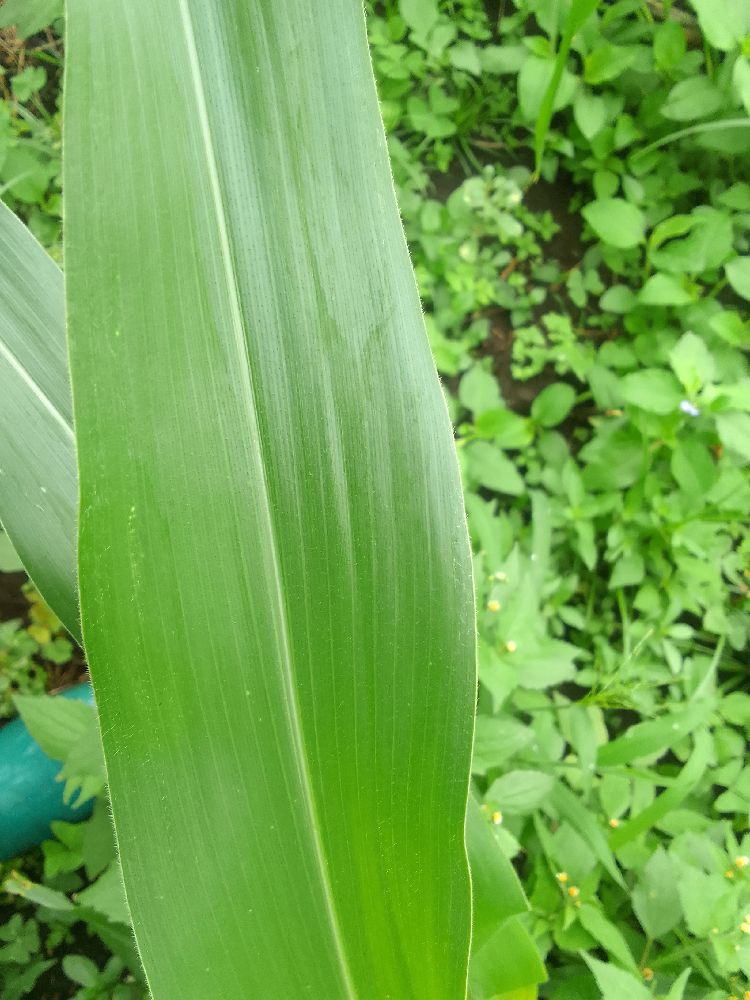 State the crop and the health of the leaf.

maize, healthy
